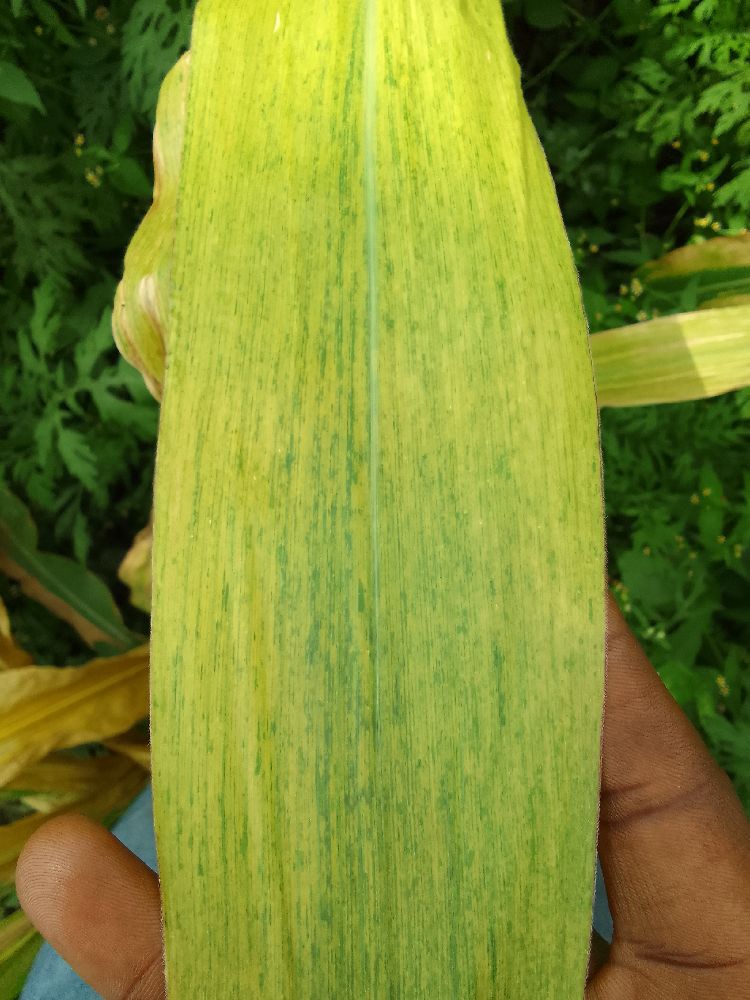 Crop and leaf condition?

maize, maize lethal necrosis
